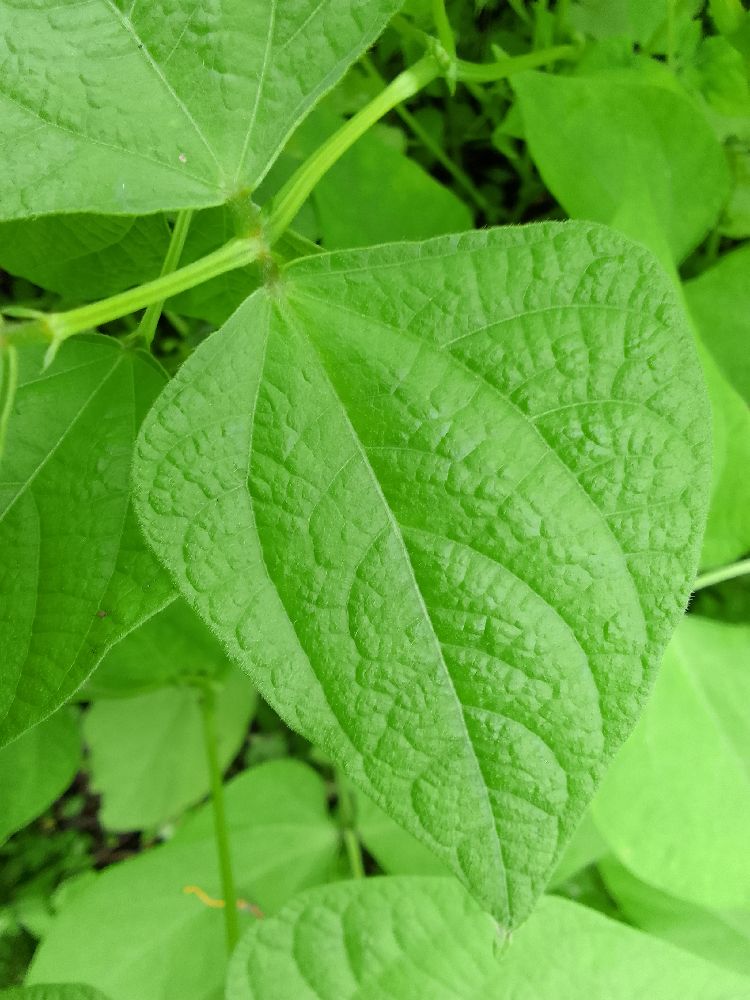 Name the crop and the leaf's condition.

common bean, healthy
